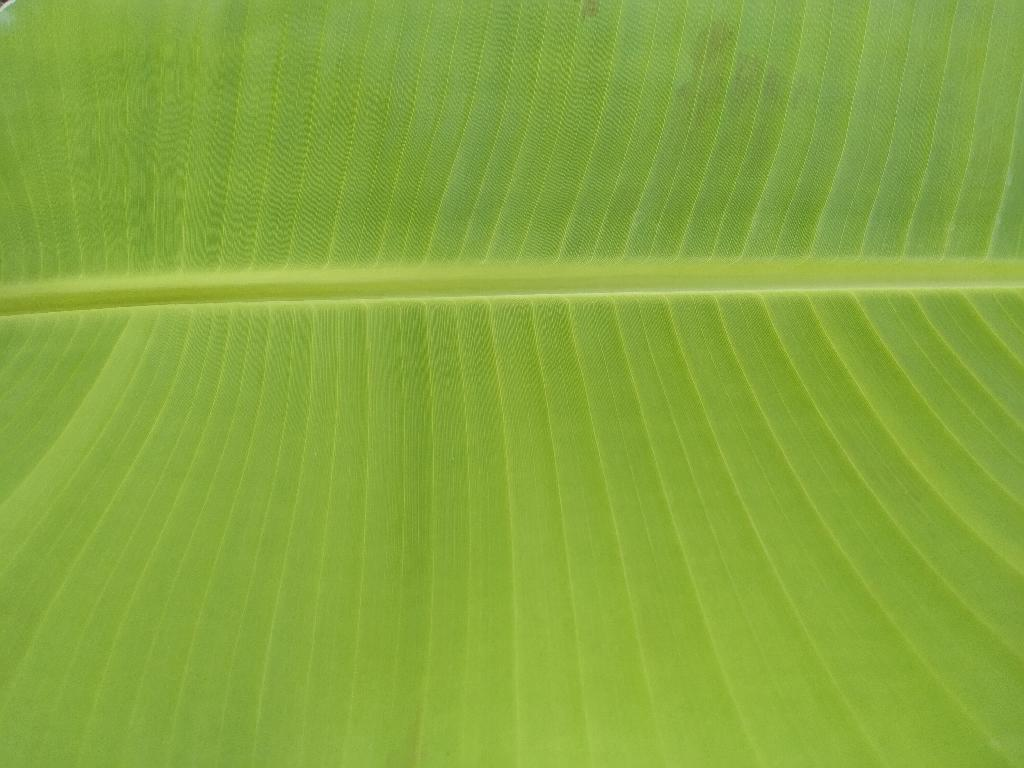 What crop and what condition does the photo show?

banana, healthy
